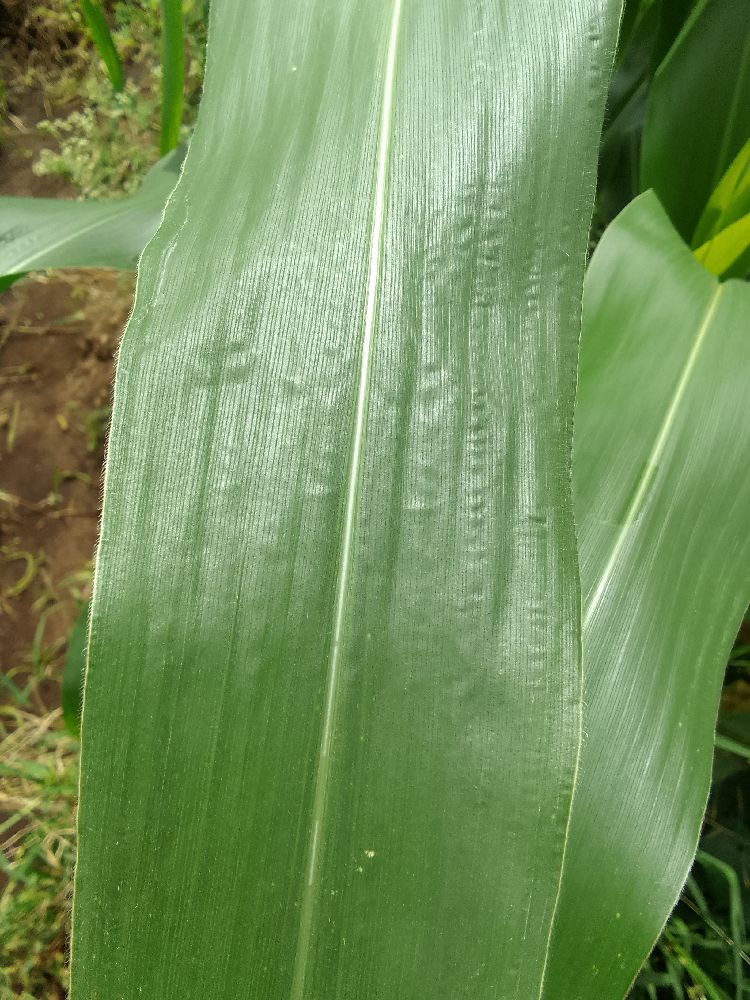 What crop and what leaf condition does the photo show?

maize, healthy
